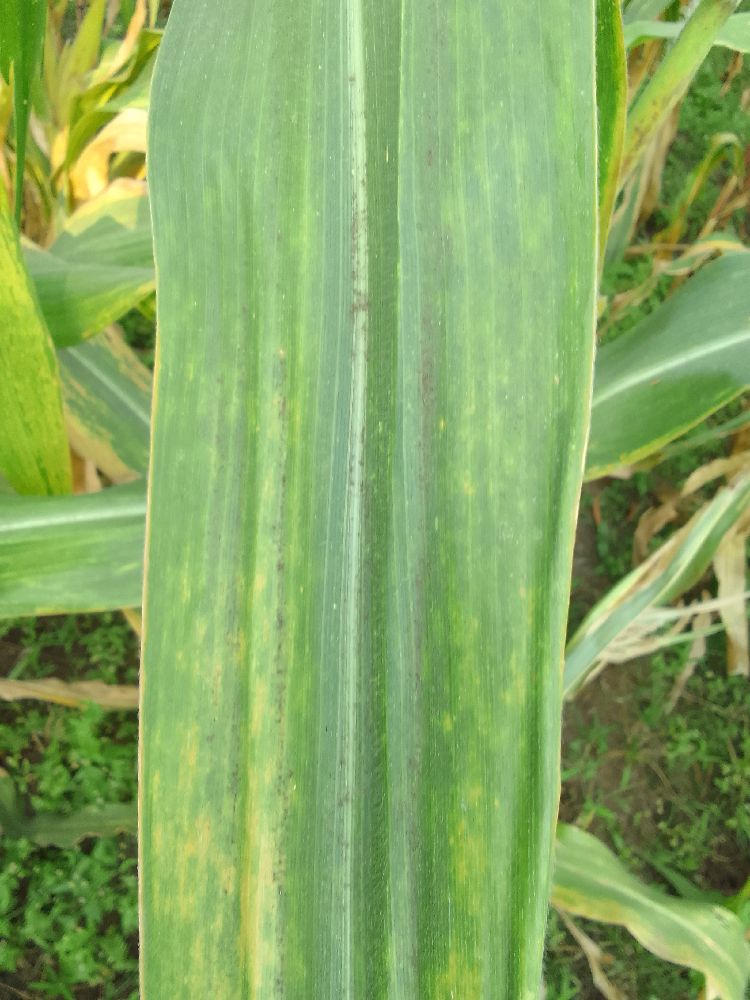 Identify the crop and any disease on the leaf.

maize, maize lethal necrosis
